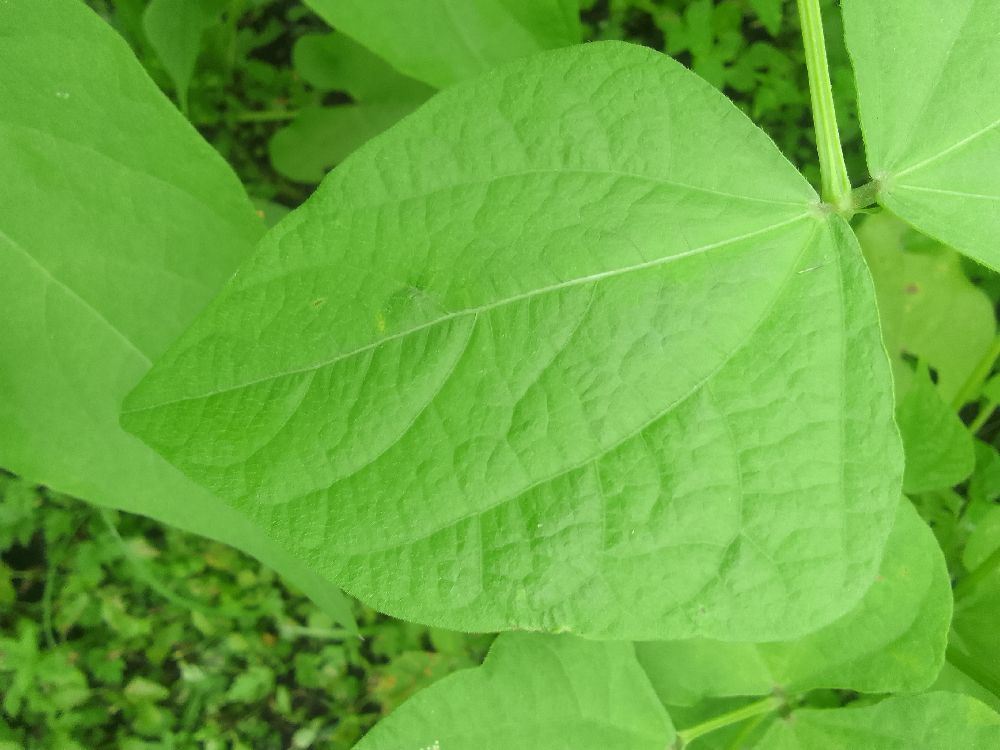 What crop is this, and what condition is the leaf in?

common bean, healthy
